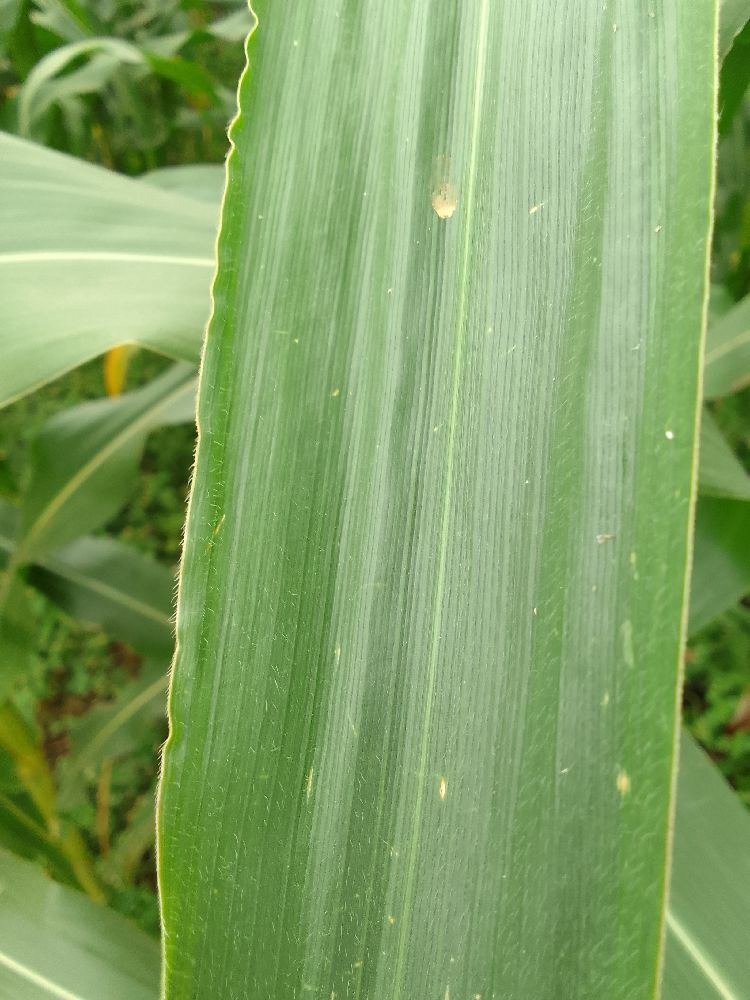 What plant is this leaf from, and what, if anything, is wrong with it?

maize, healthy
